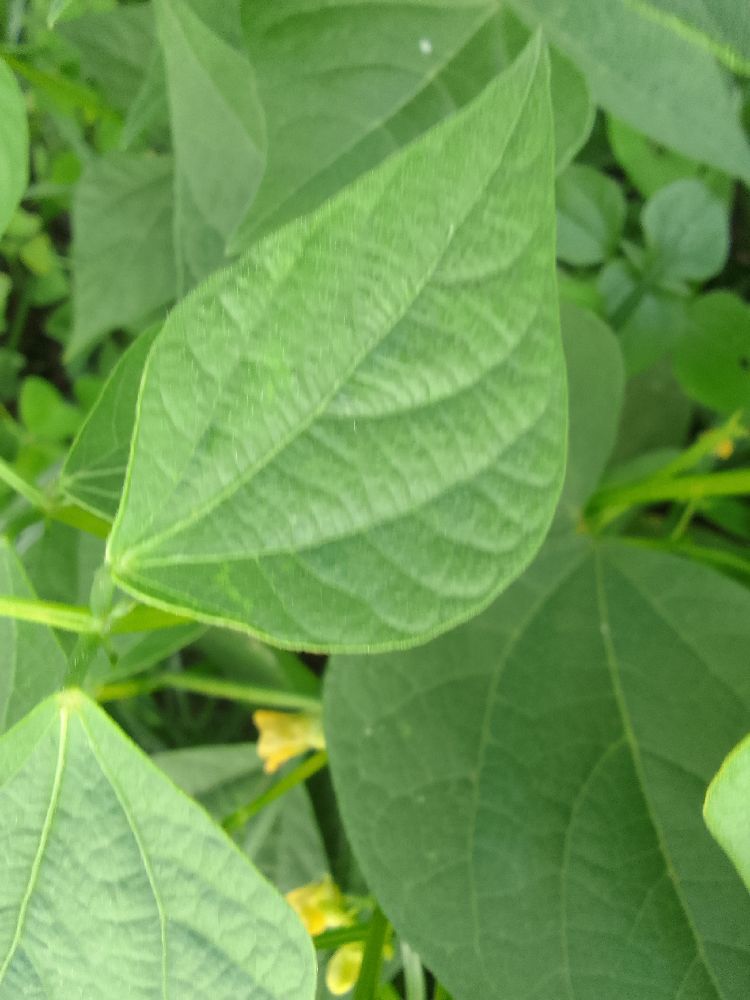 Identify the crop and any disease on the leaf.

common bean, healthy
